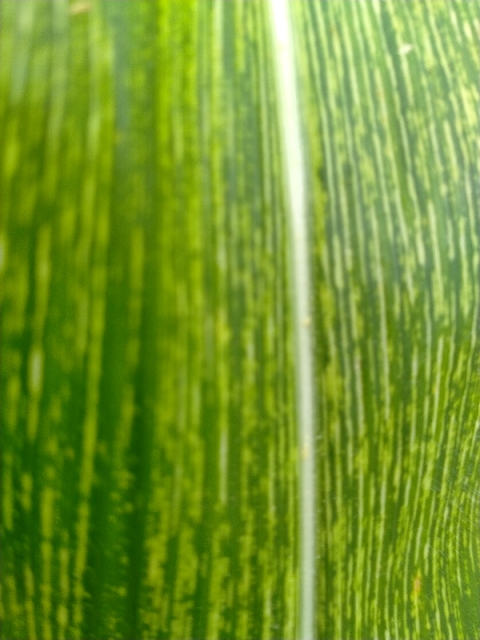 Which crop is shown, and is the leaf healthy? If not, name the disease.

maize, maize streak virus
